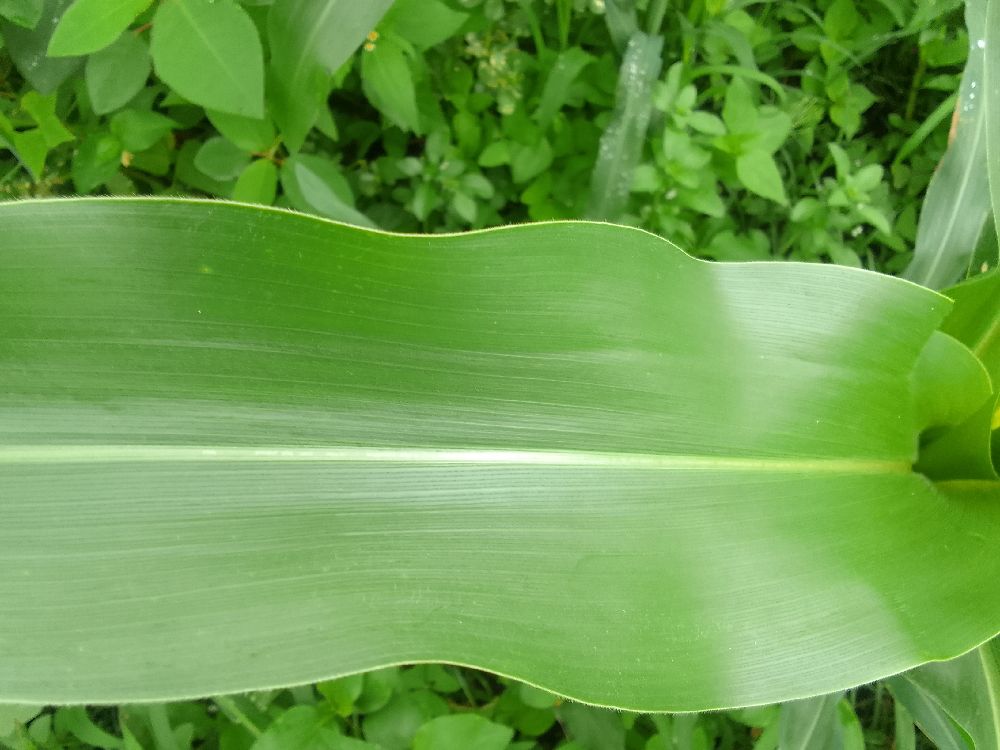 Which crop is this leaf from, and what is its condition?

maize, healthy
